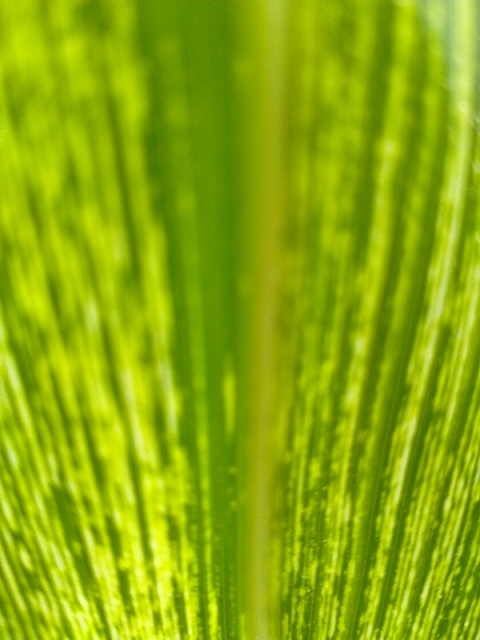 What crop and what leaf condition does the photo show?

maize, maize streak virus
